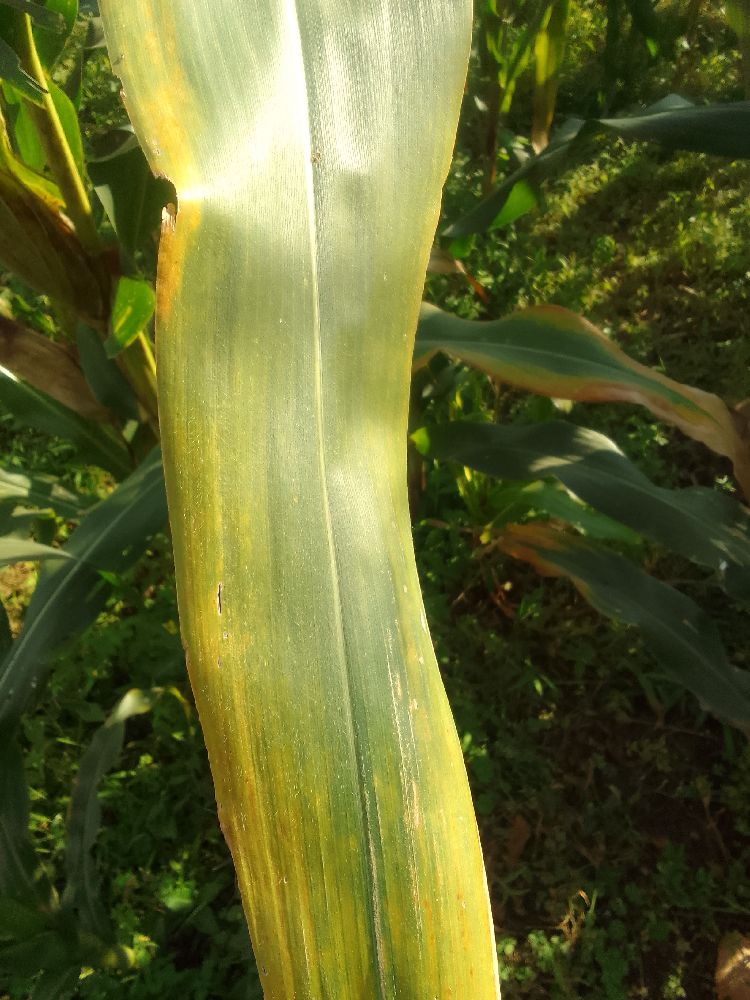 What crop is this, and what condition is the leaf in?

maize, maize lethal necrosis
